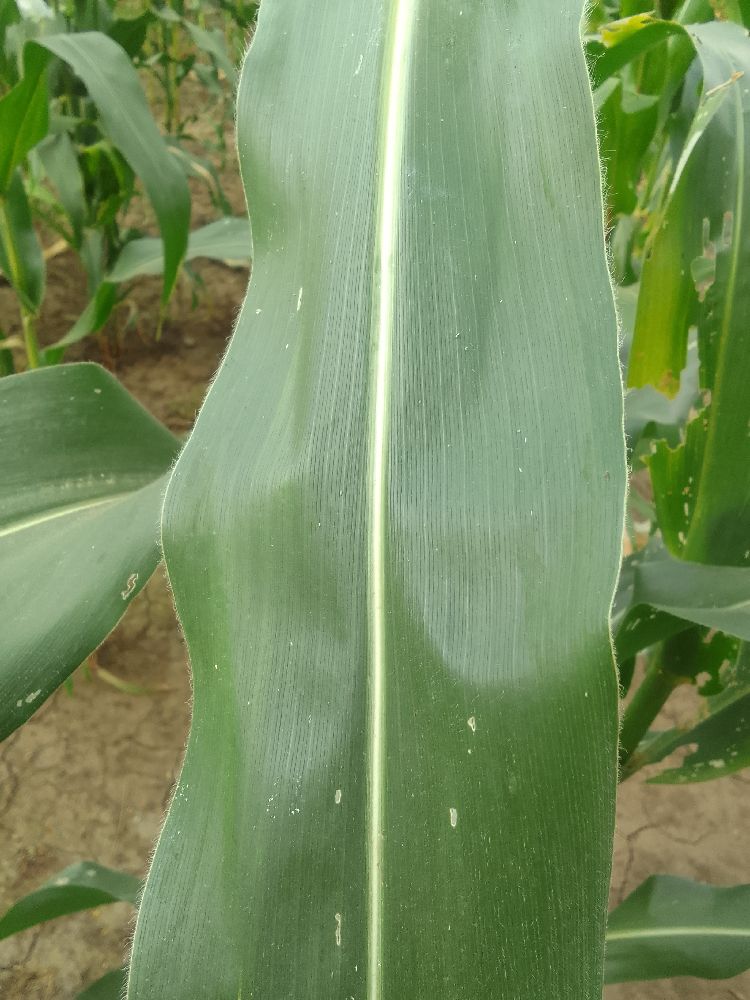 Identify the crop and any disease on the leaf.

maize, healthy
